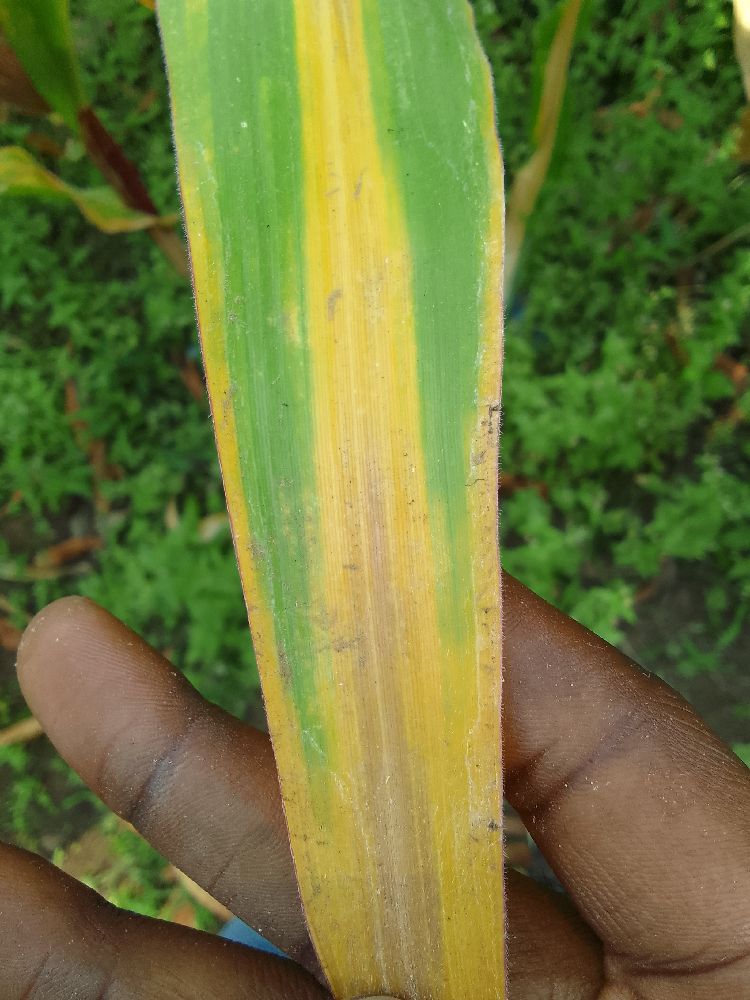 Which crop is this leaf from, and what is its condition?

maize, maize lethal necrosis
